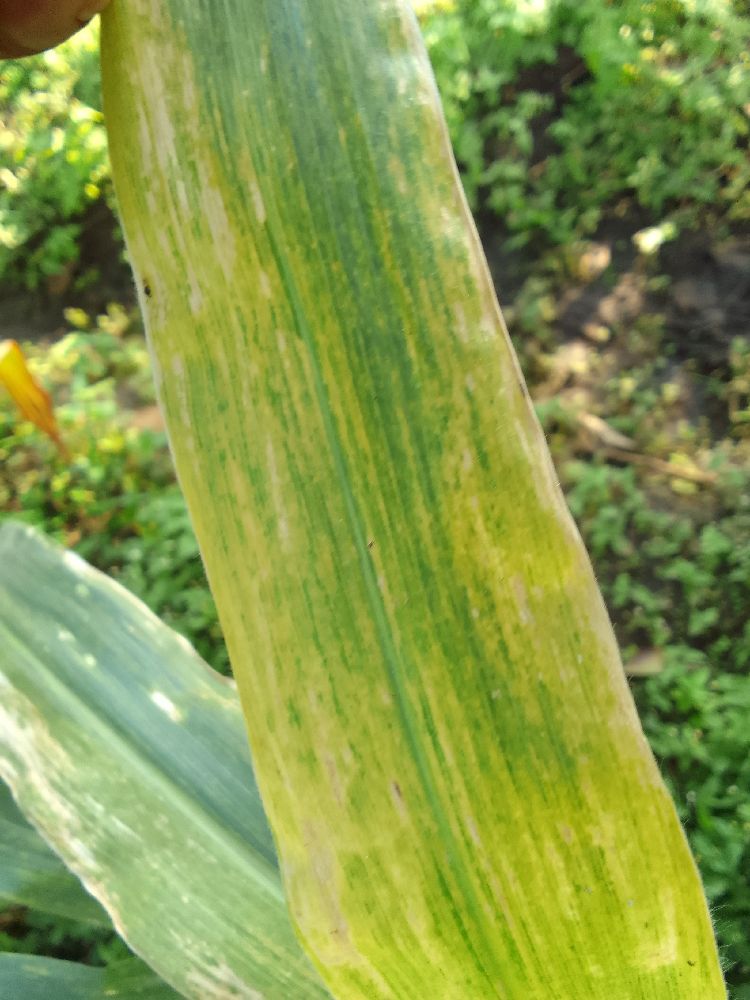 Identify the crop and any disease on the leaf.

maize, maize lethal necrosis
